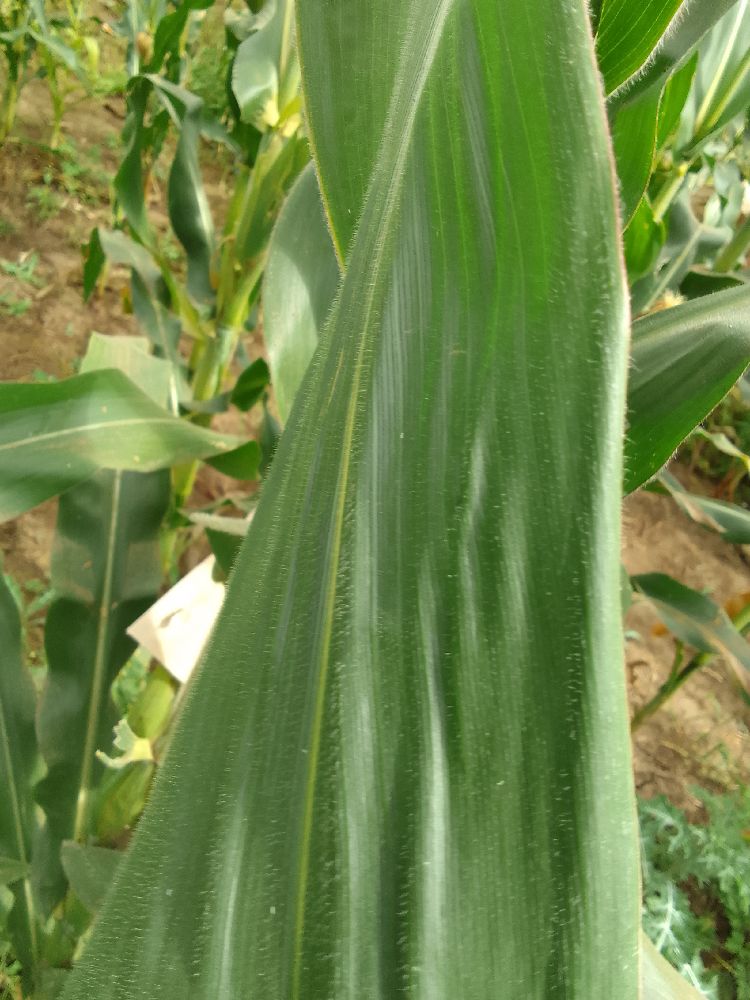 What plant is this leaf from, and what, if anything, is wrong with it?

maize, healthy
